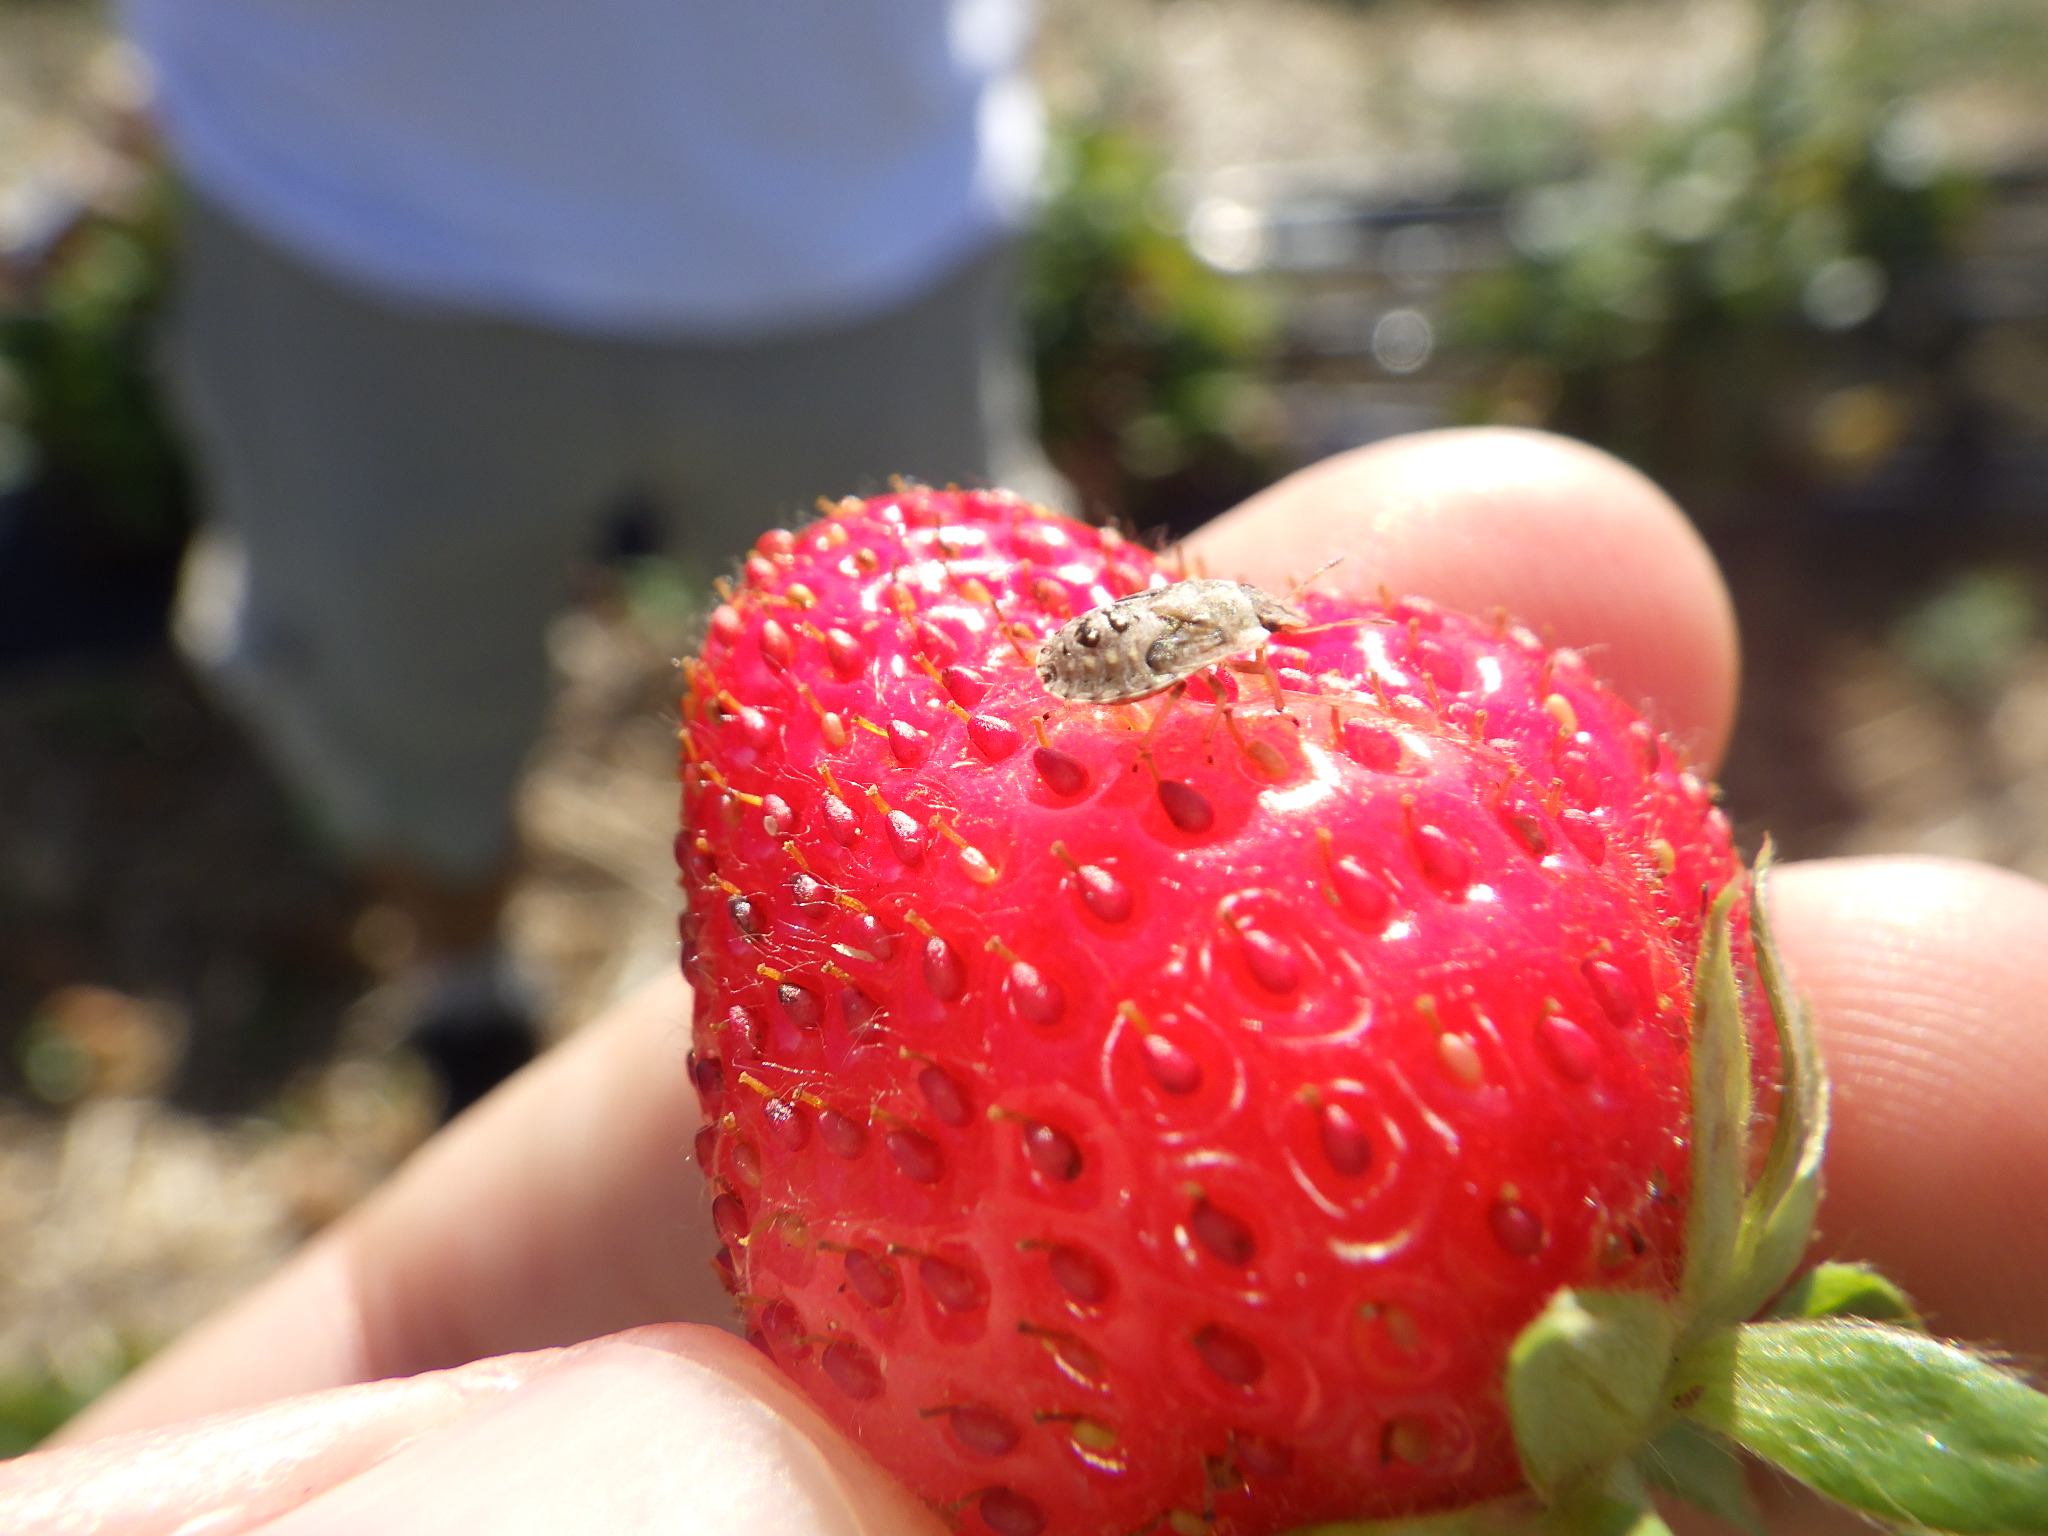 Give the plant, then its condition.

strawberry, sciocoris sp
